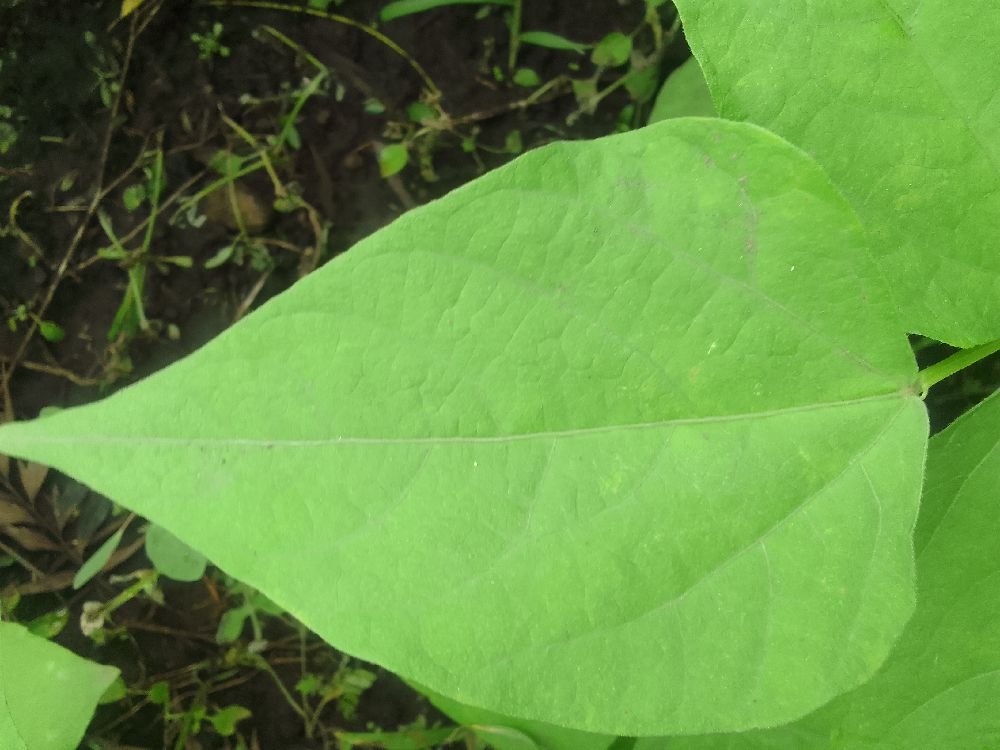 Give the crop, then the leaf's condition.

common bean, healthy
